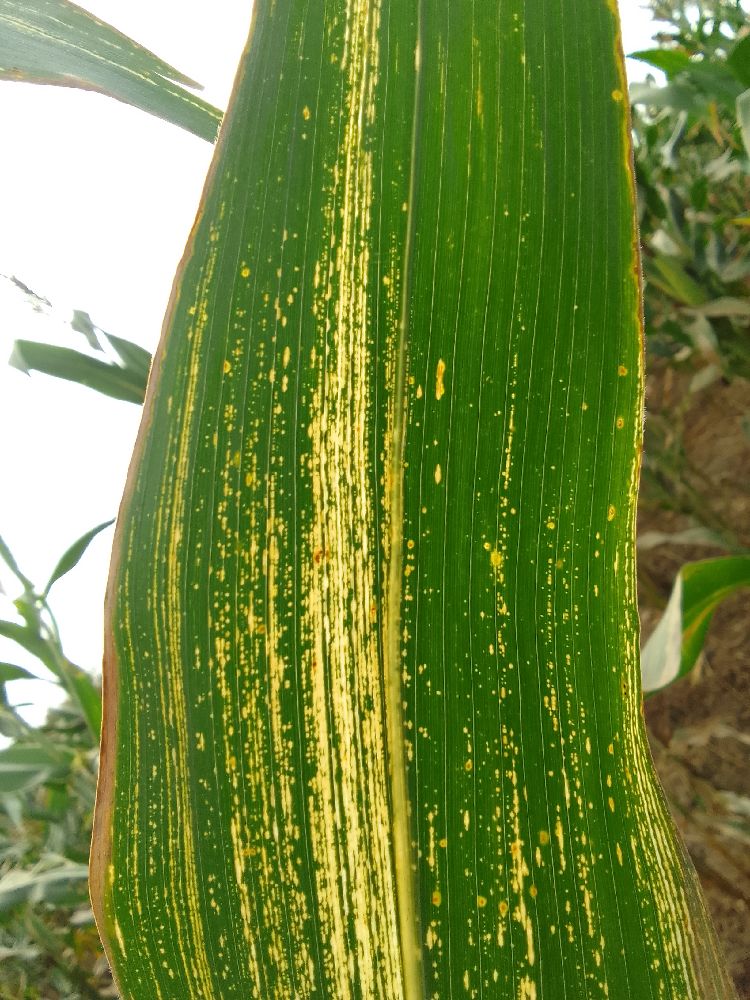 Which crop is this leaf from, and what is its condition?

maize, maize streak virus
